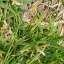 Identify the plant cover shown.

grass
